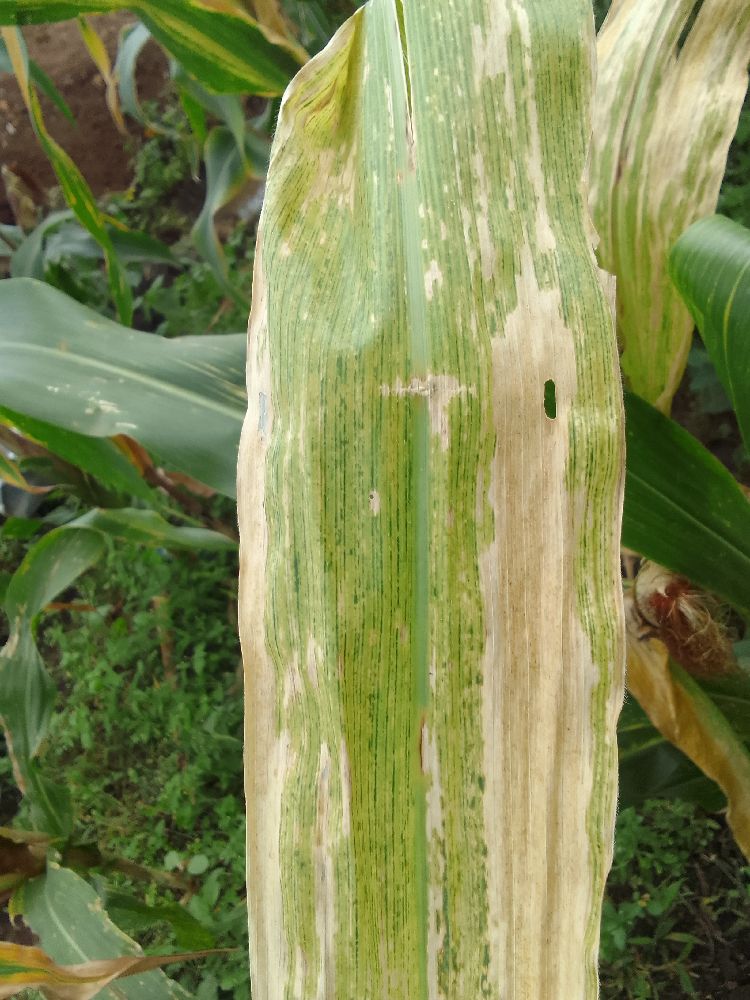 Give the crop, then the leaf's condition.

maize, maize lethal necrosis
